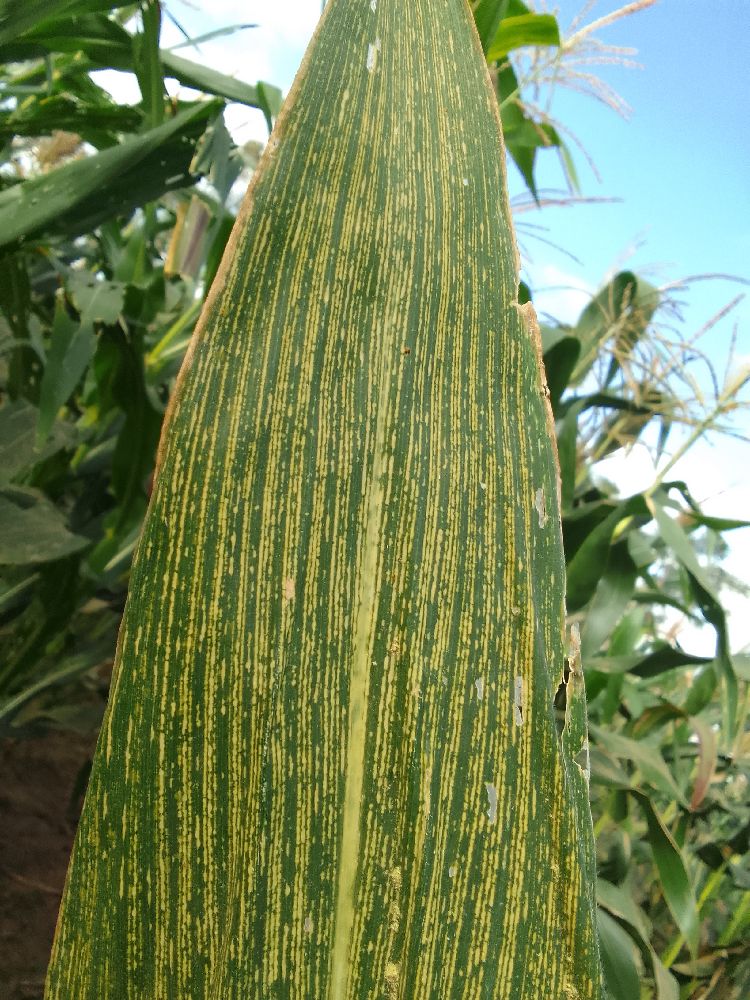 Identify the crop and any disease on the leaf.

maize, maize streak virus
